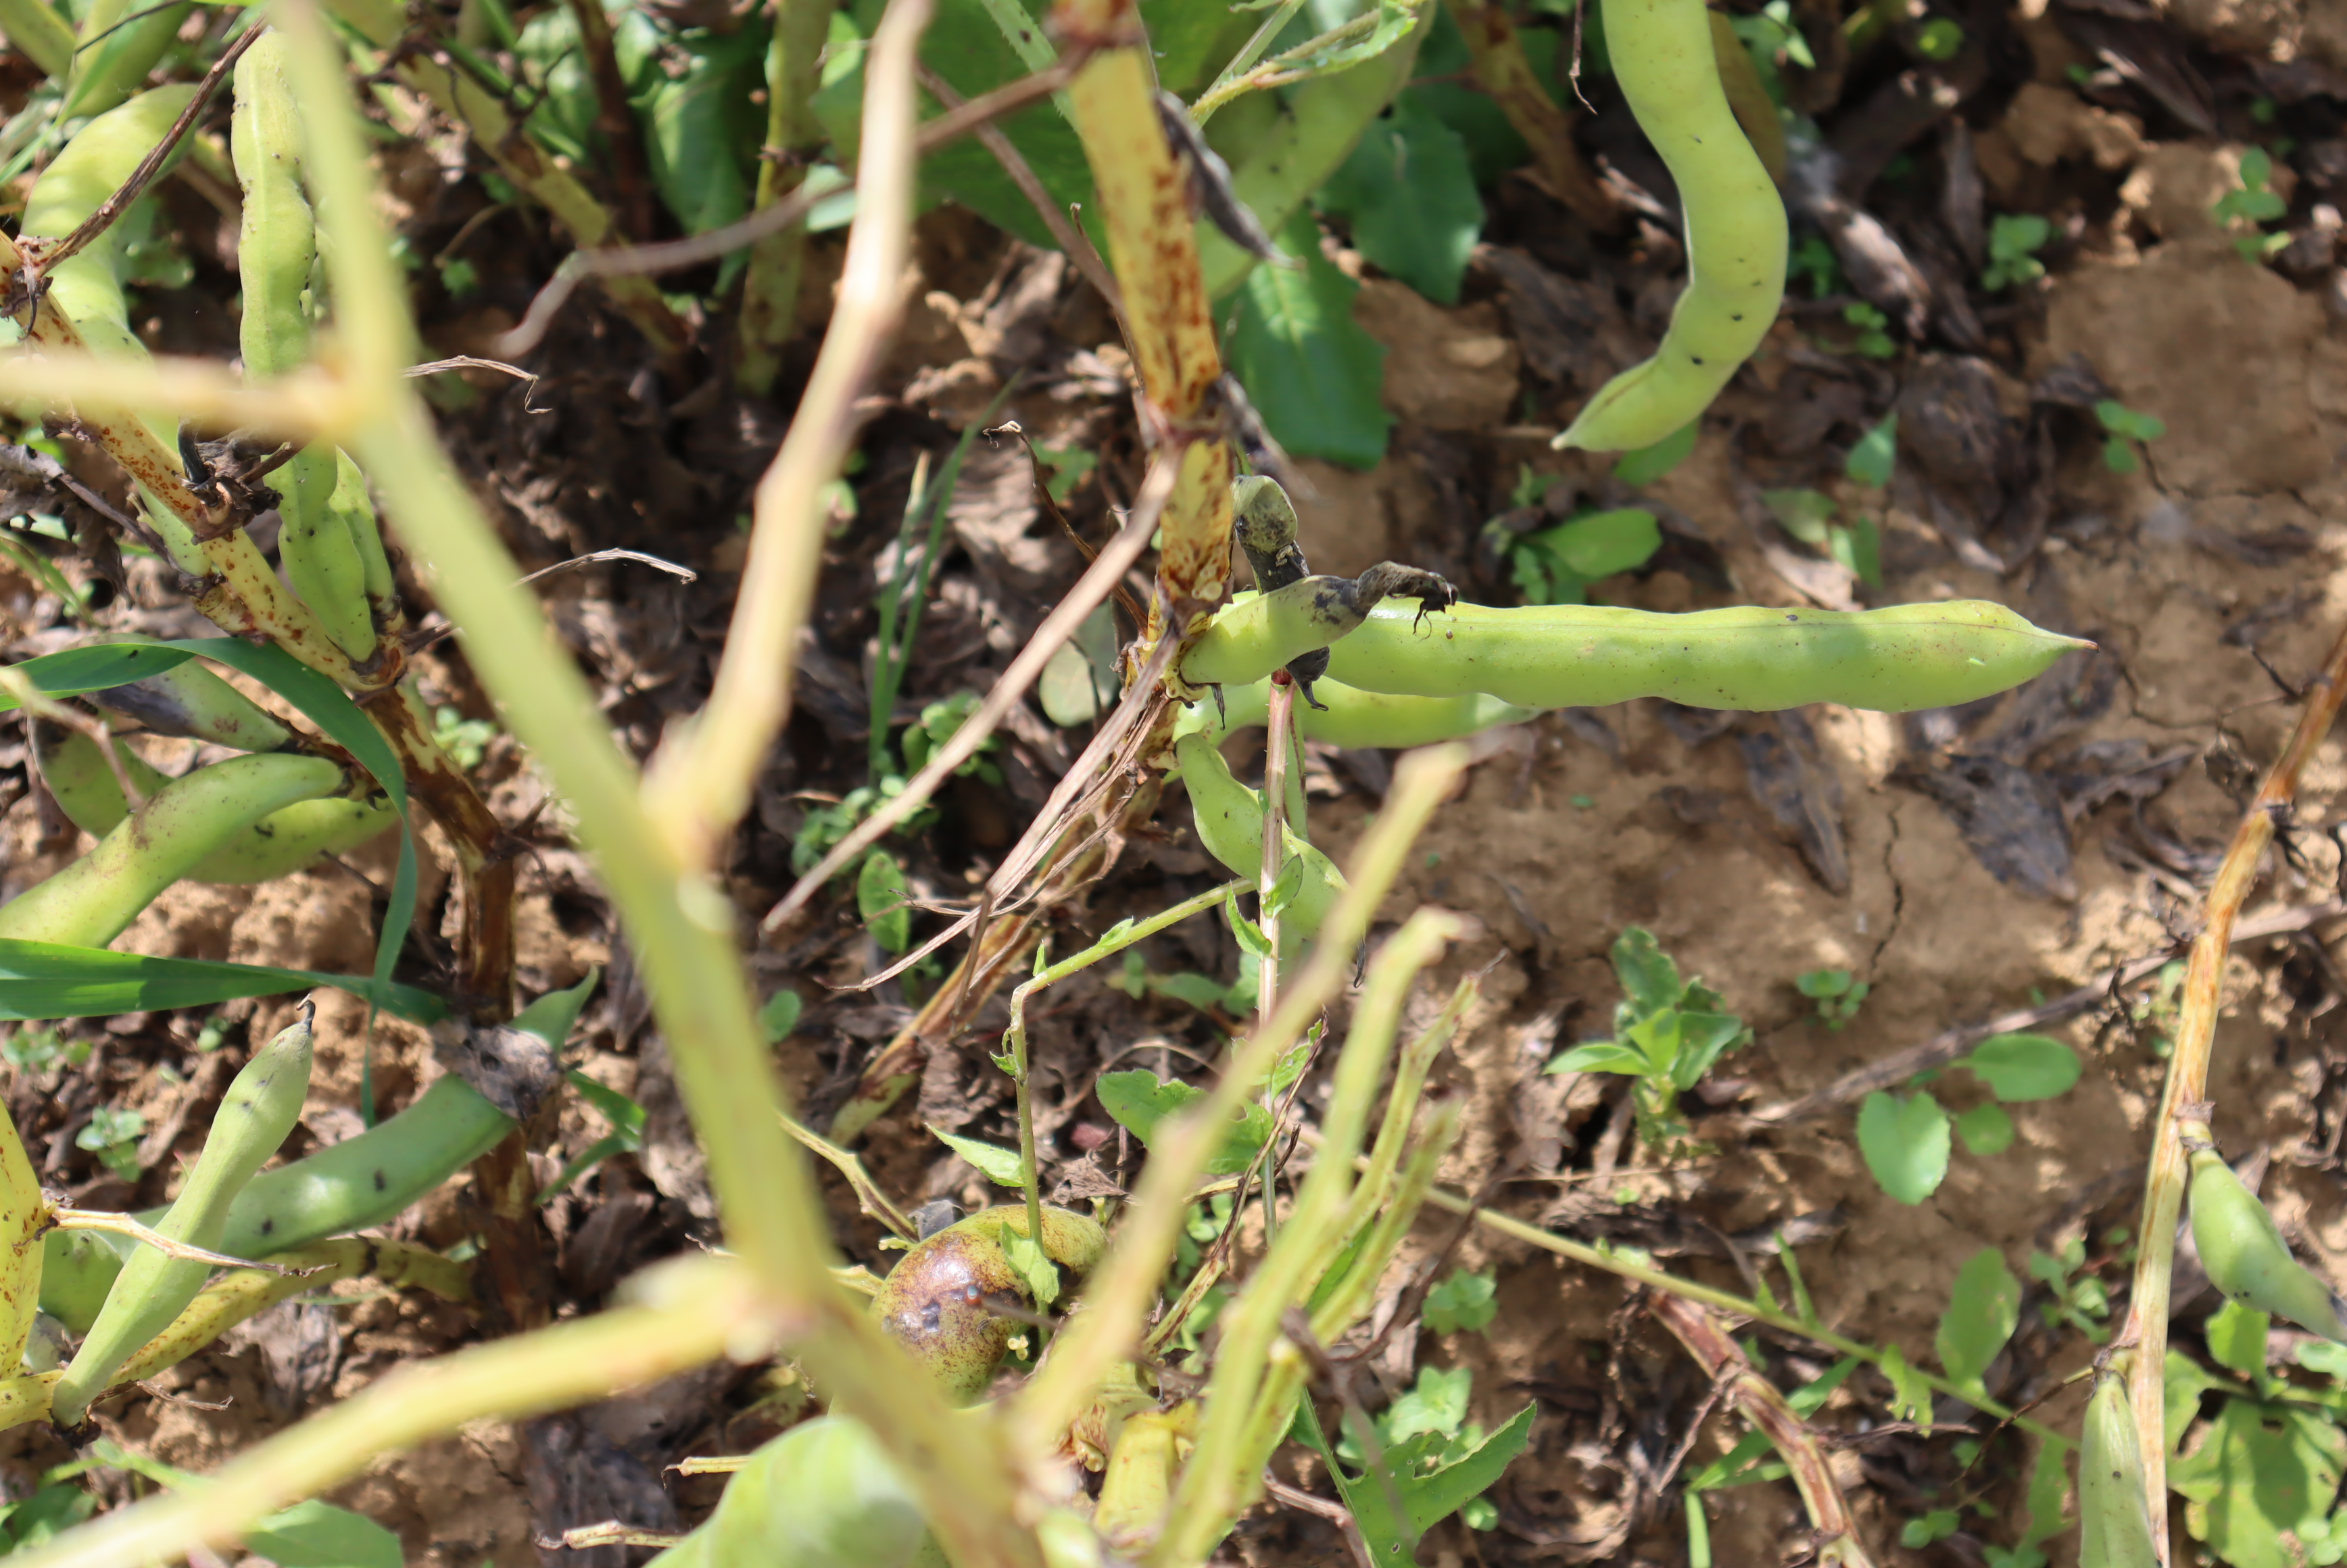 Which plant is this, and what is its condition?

faba bean, botrytis, chocolate spot, rust
